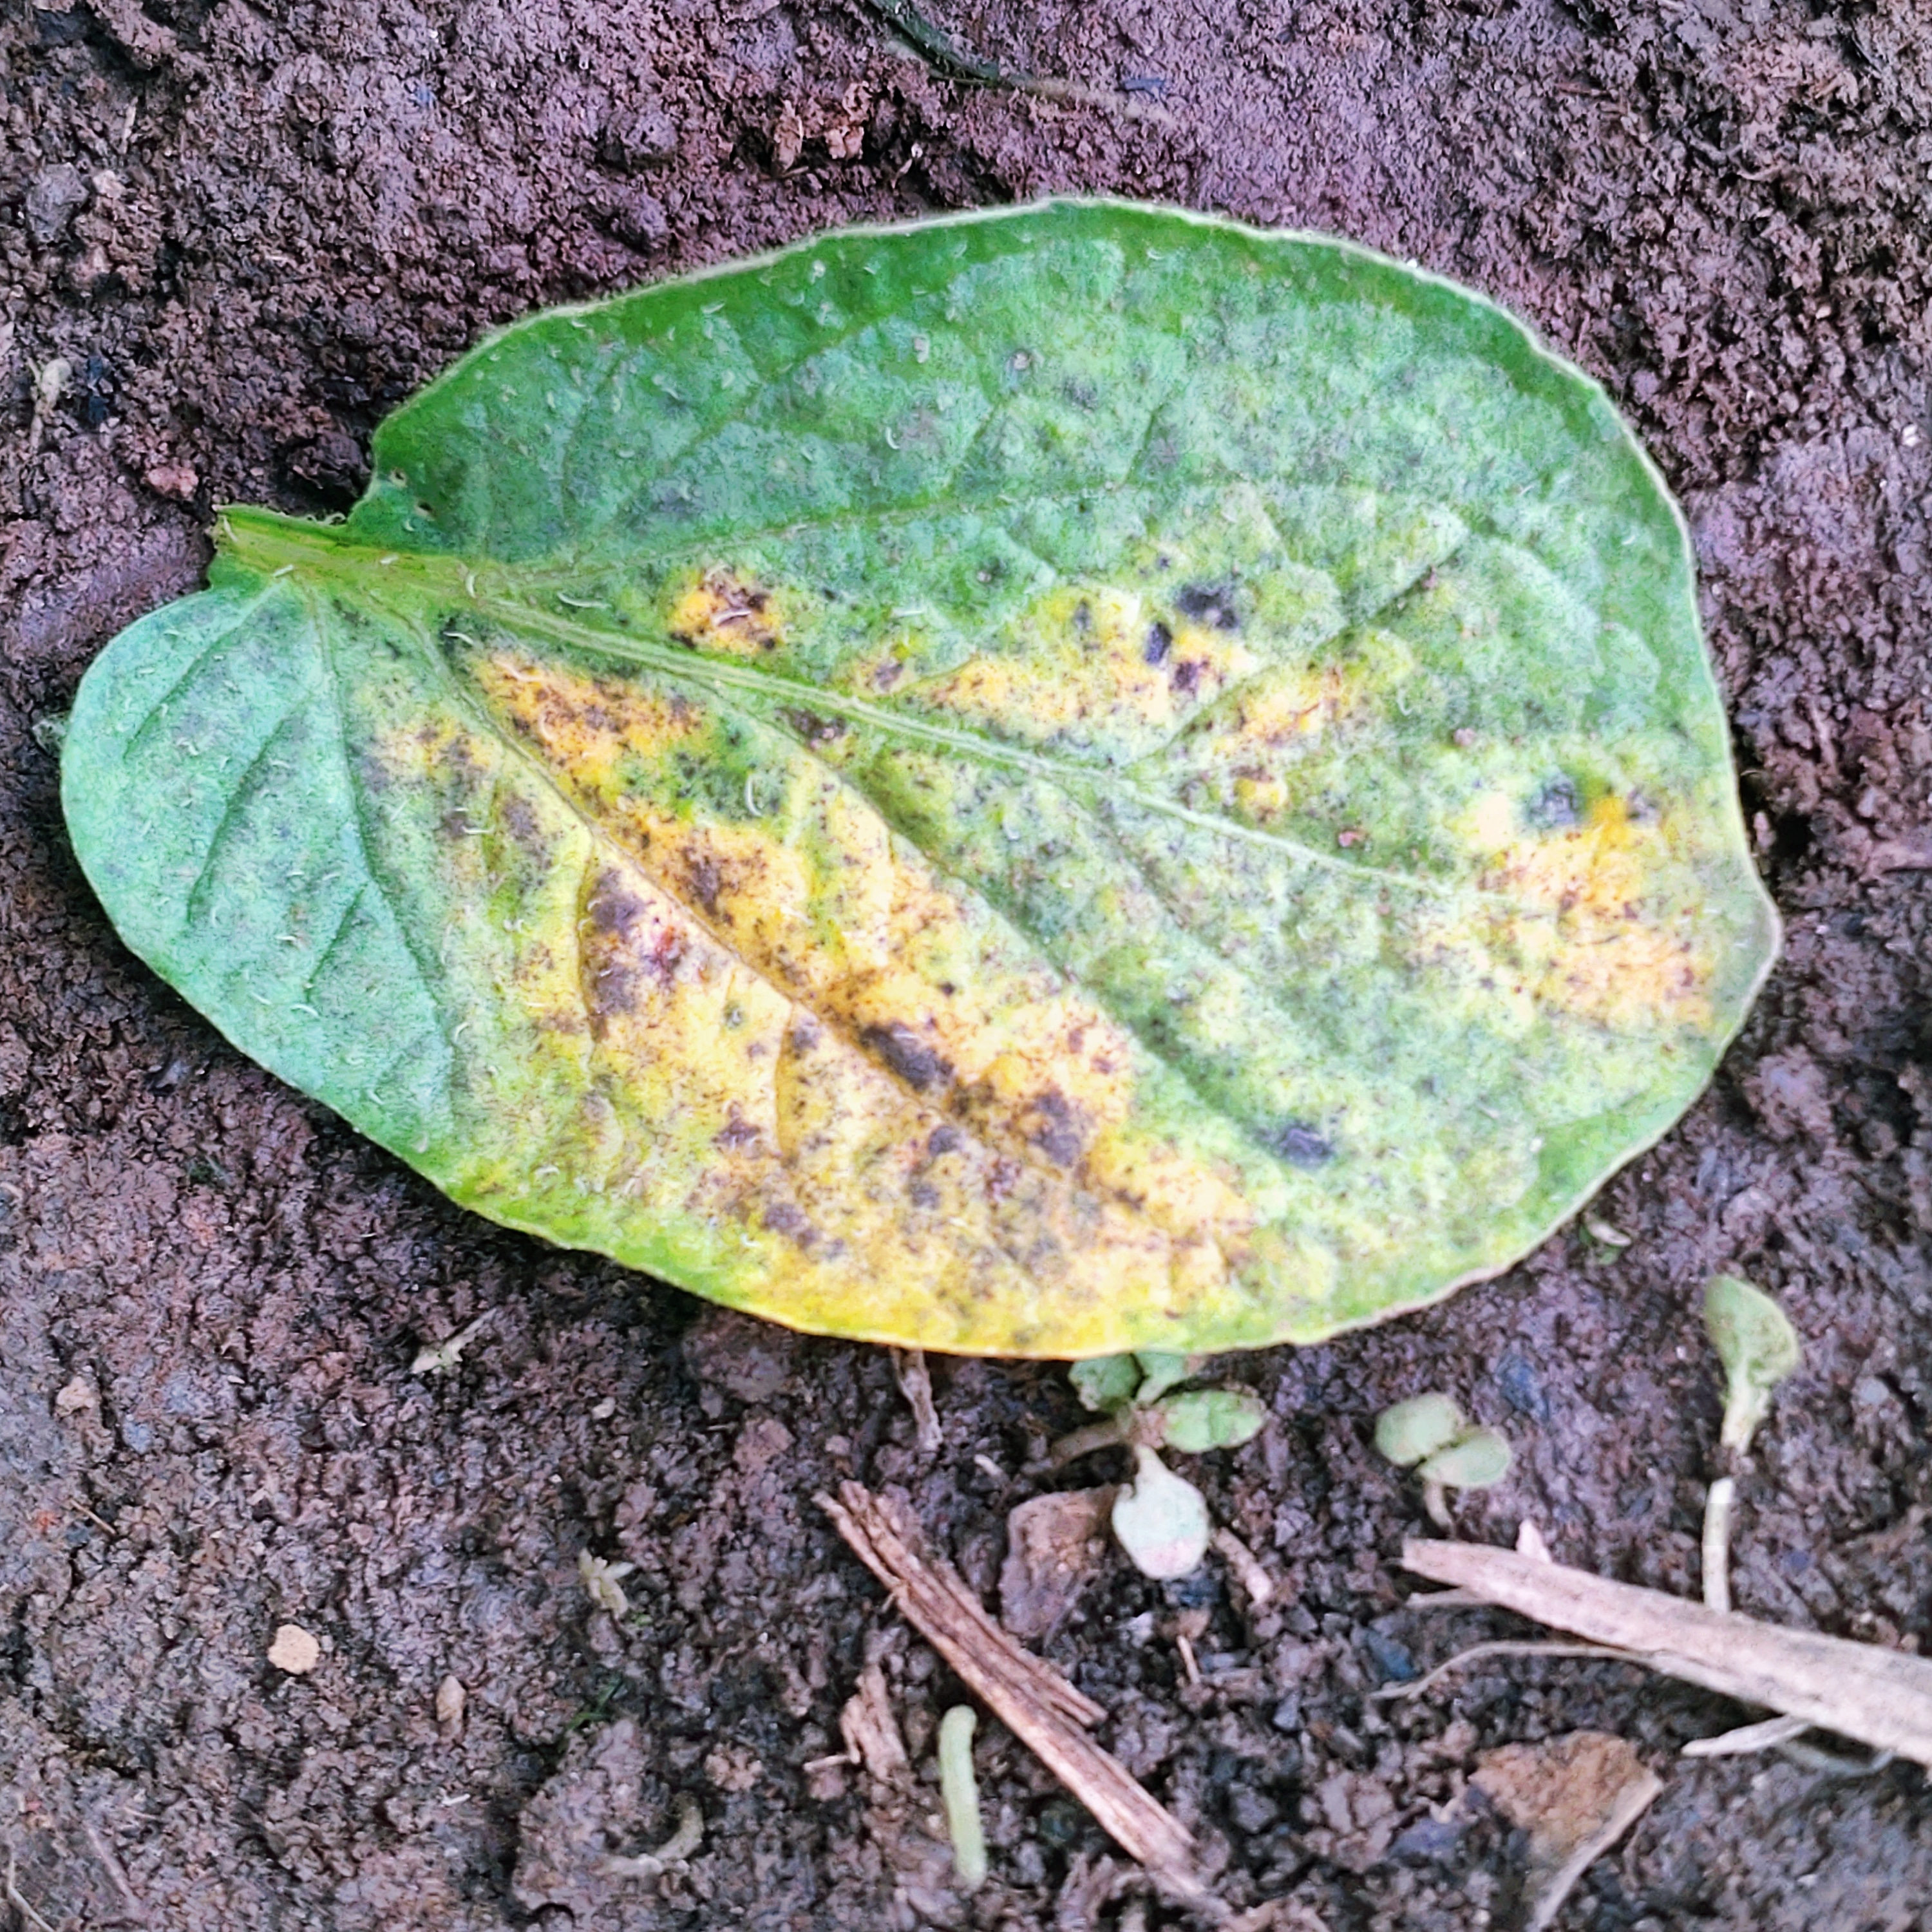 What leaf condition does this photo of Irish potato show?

late blight
